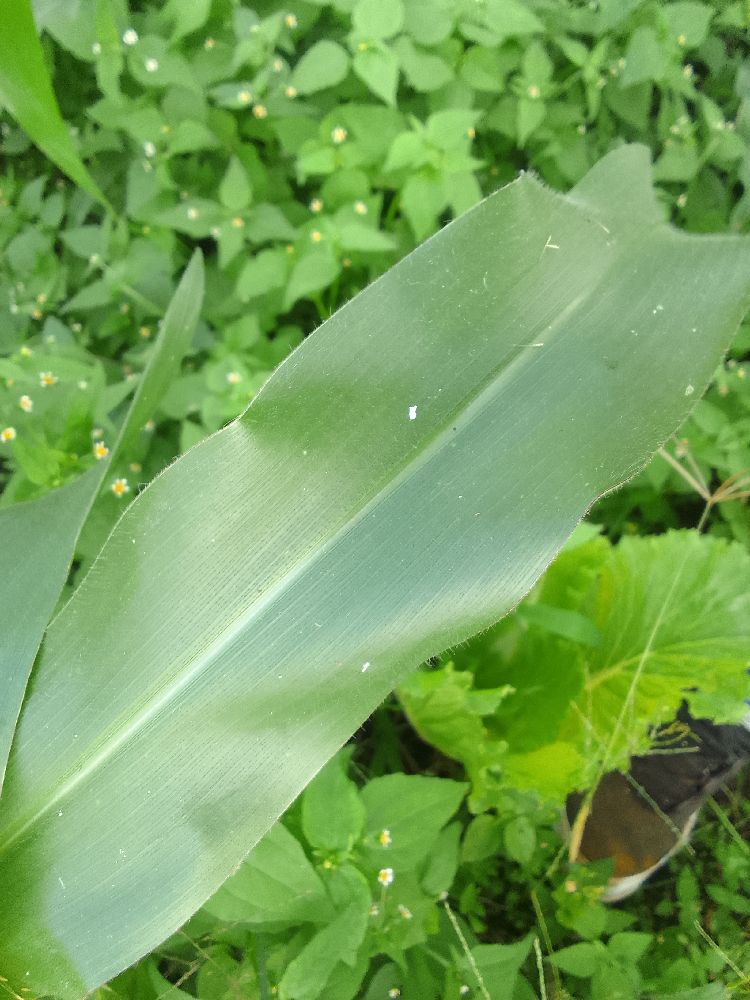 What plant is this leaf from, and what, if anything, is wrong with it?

maize, healthy
